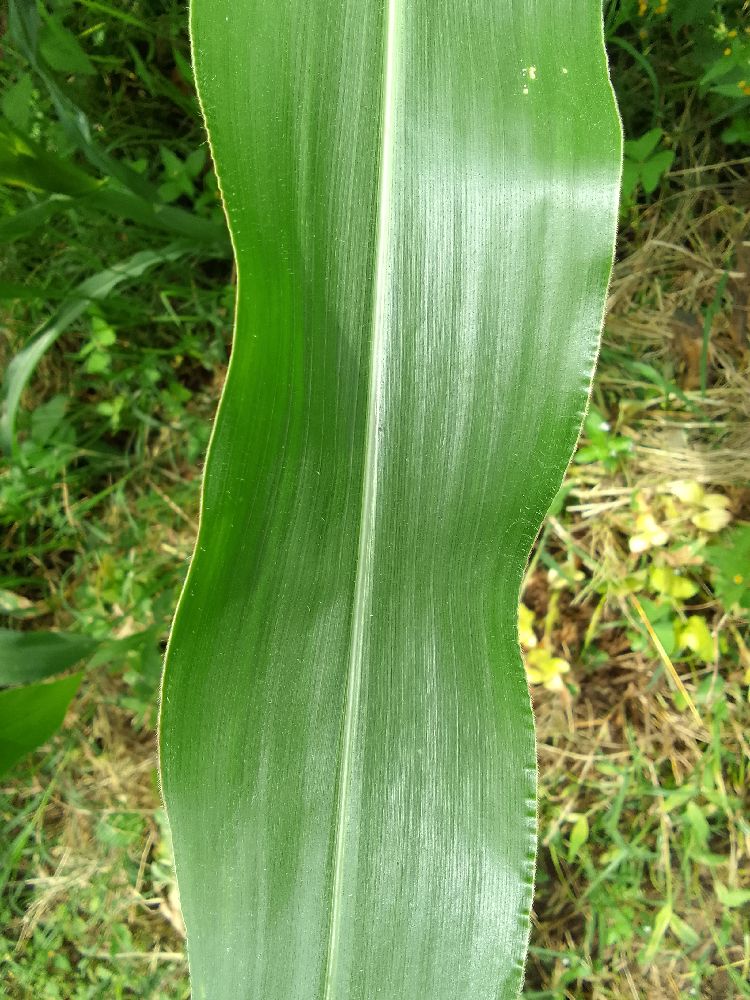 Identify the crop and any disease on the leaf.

maize, healthy
